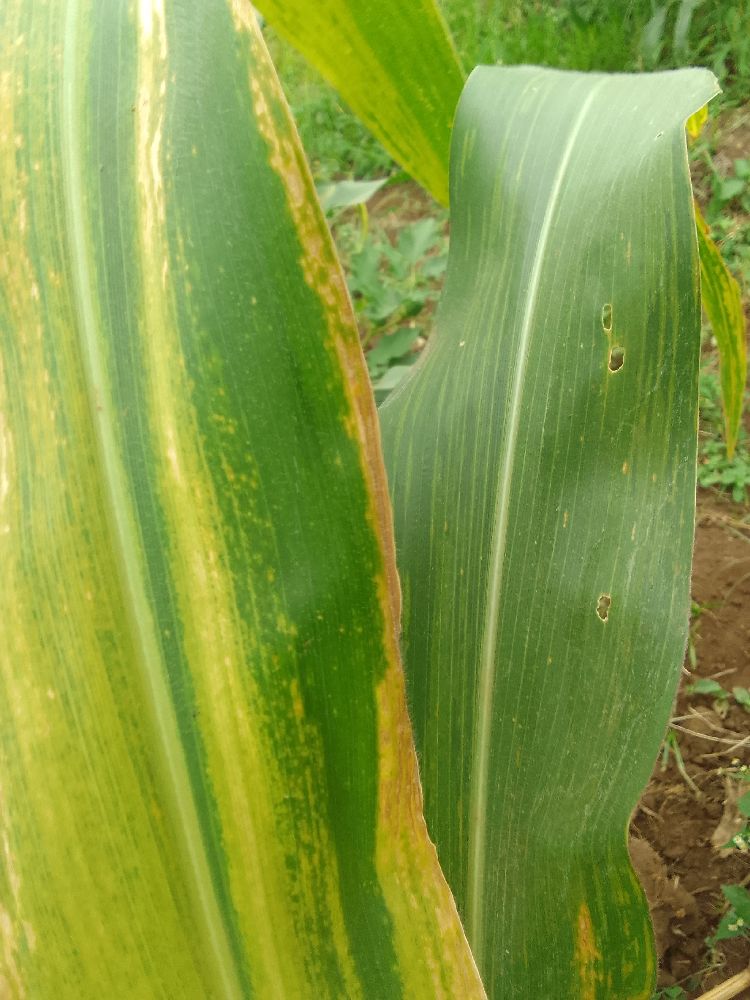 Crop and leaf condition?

maize, maize lethal necrosis
